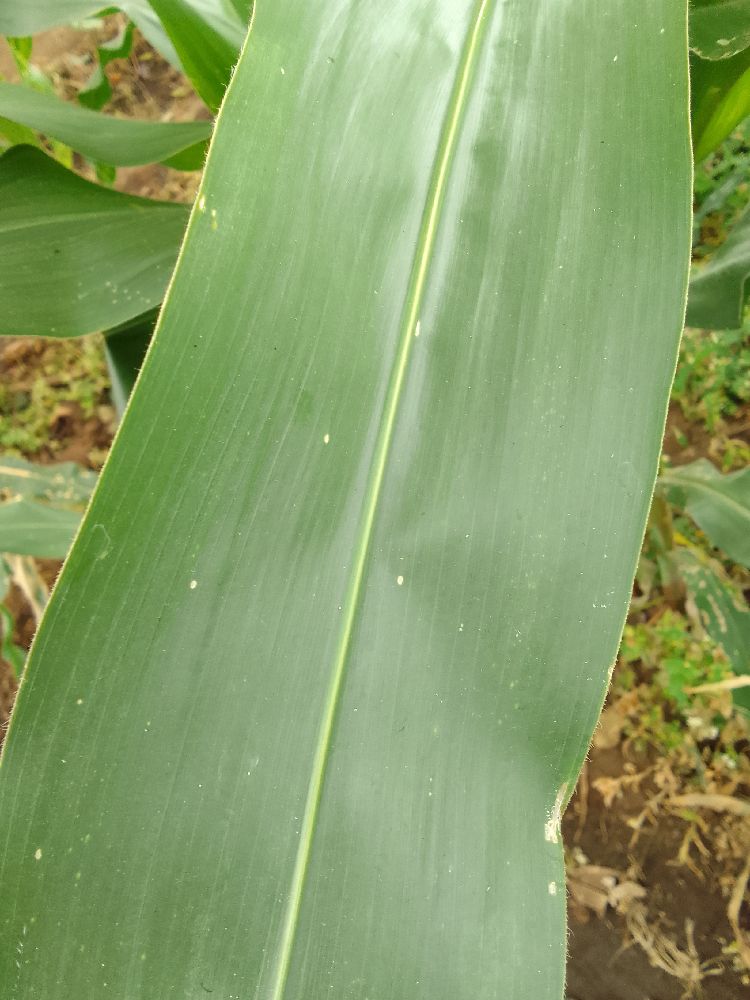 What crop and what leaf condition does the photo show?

maize, healthy
